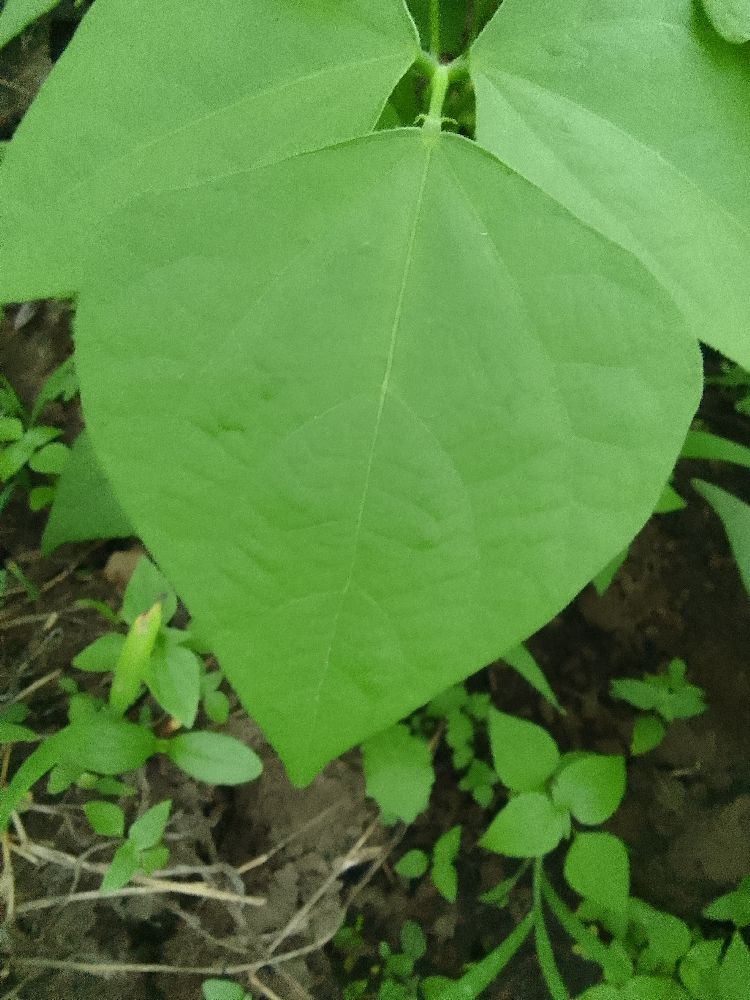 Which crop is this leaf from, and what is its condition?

common bean, healthy
